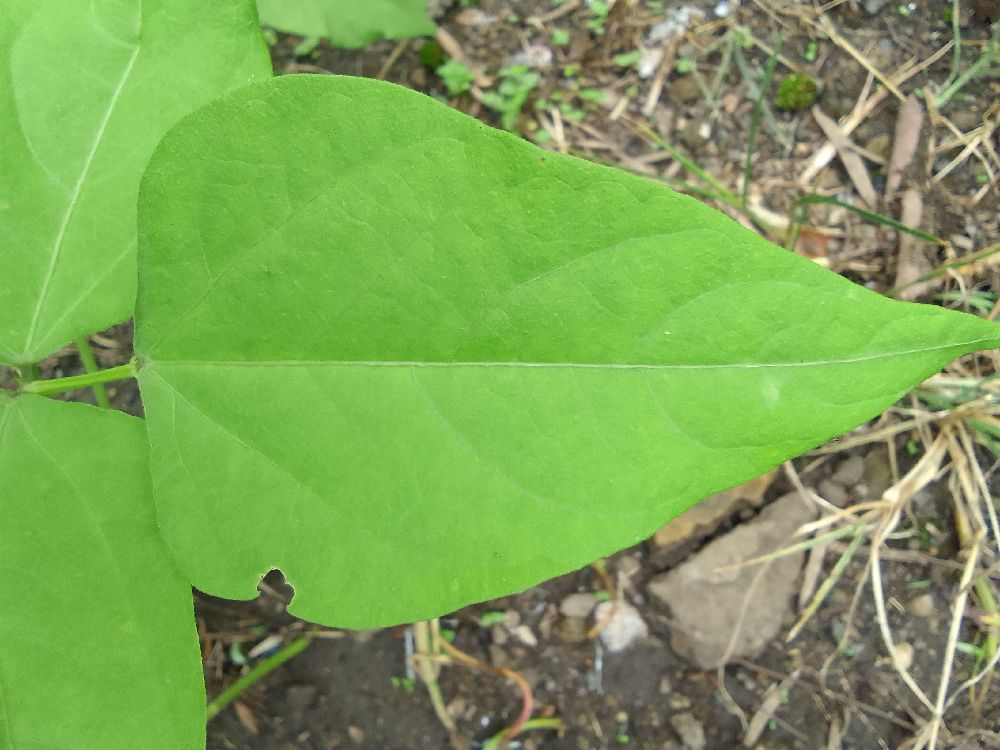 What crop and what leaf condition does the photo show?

common bean, healthy
